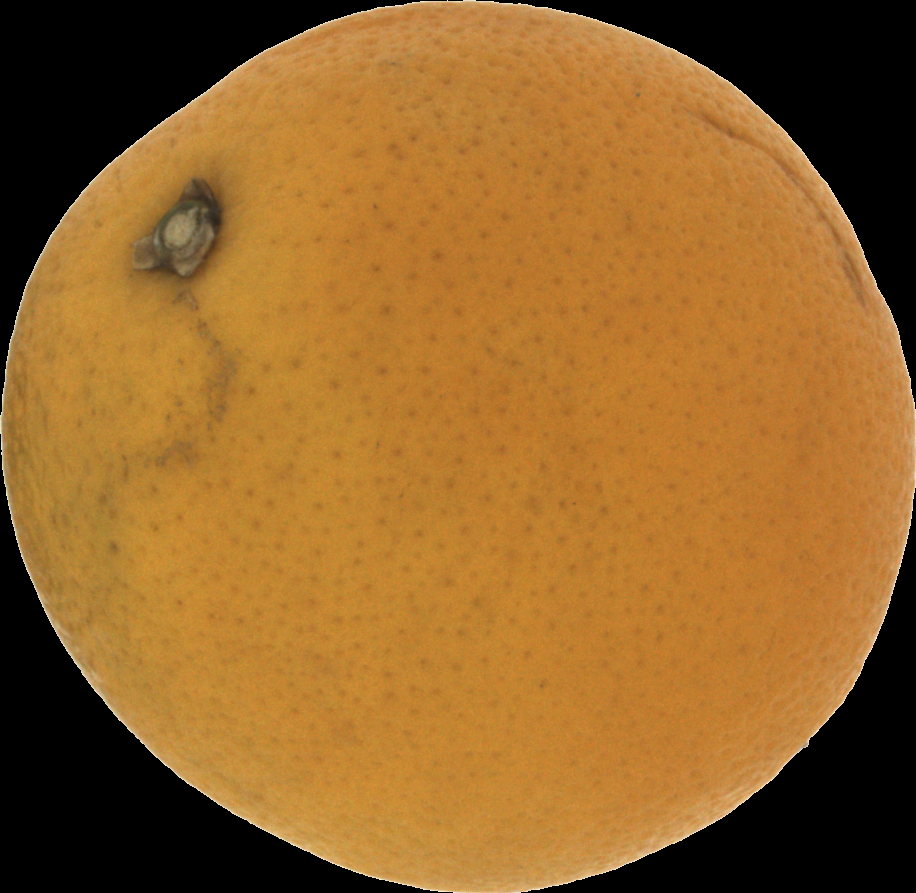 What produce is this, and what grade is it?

orange, bad
